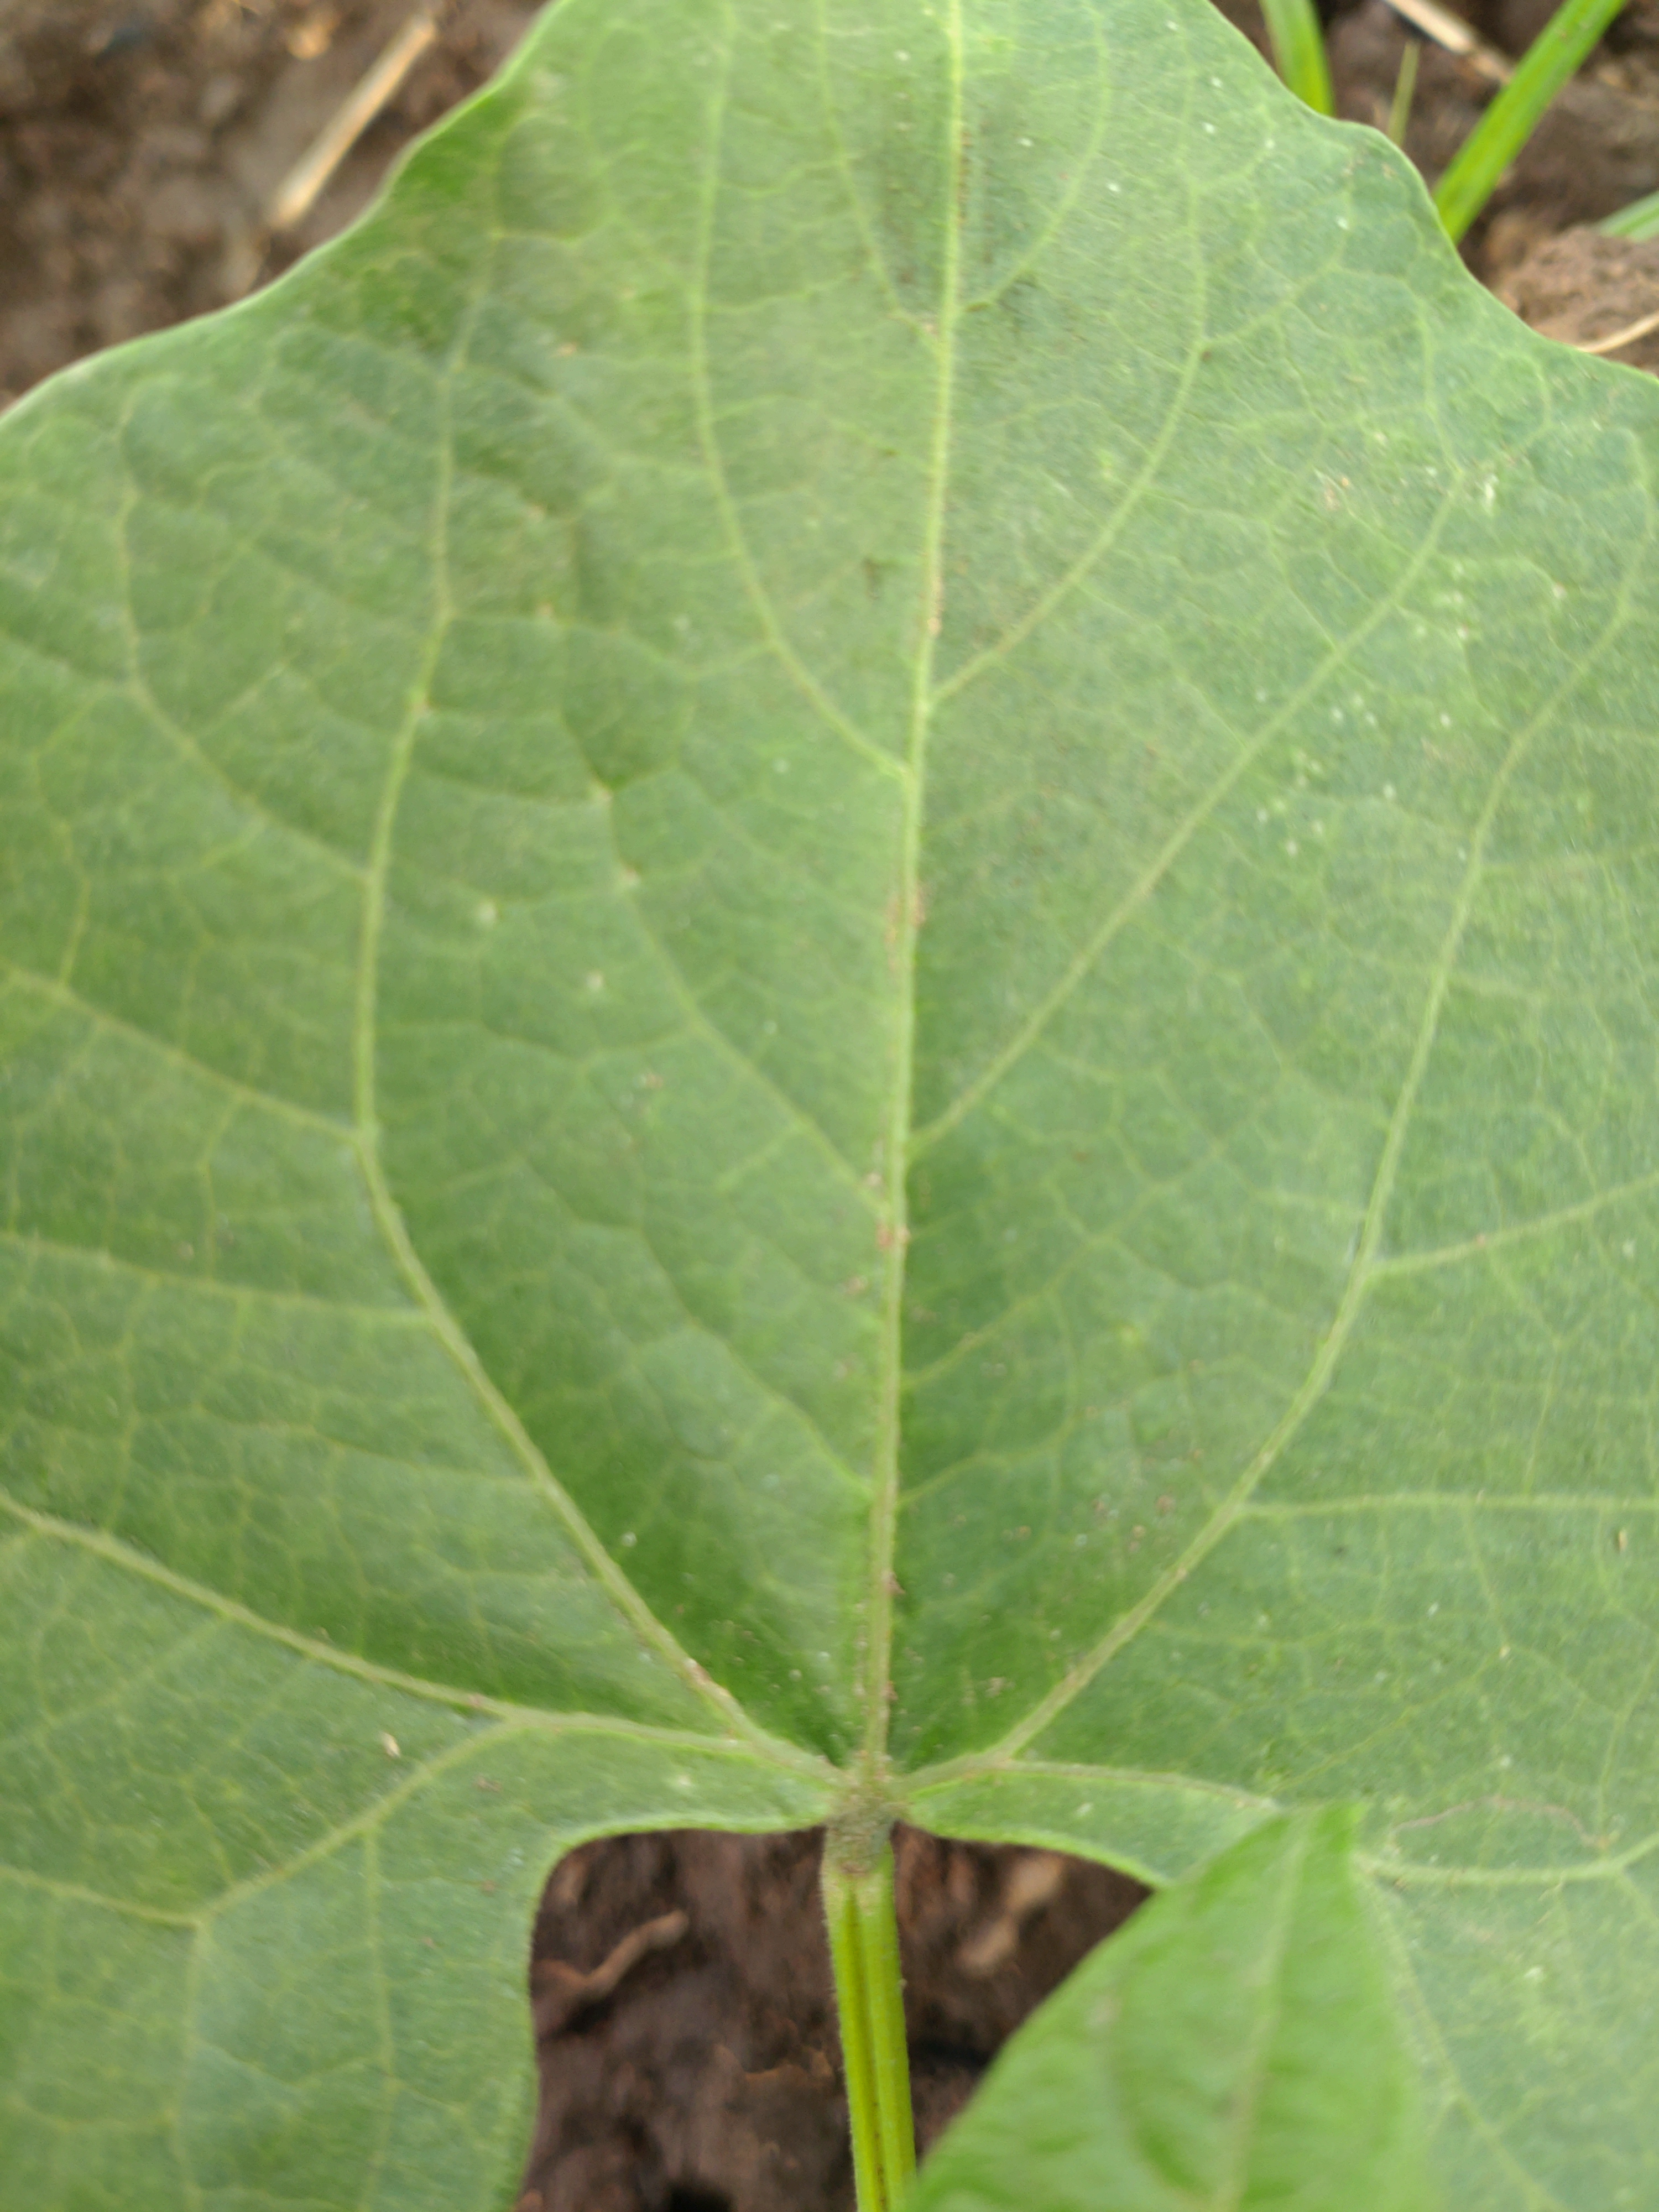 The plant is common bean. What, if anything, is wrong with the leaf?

healthy
